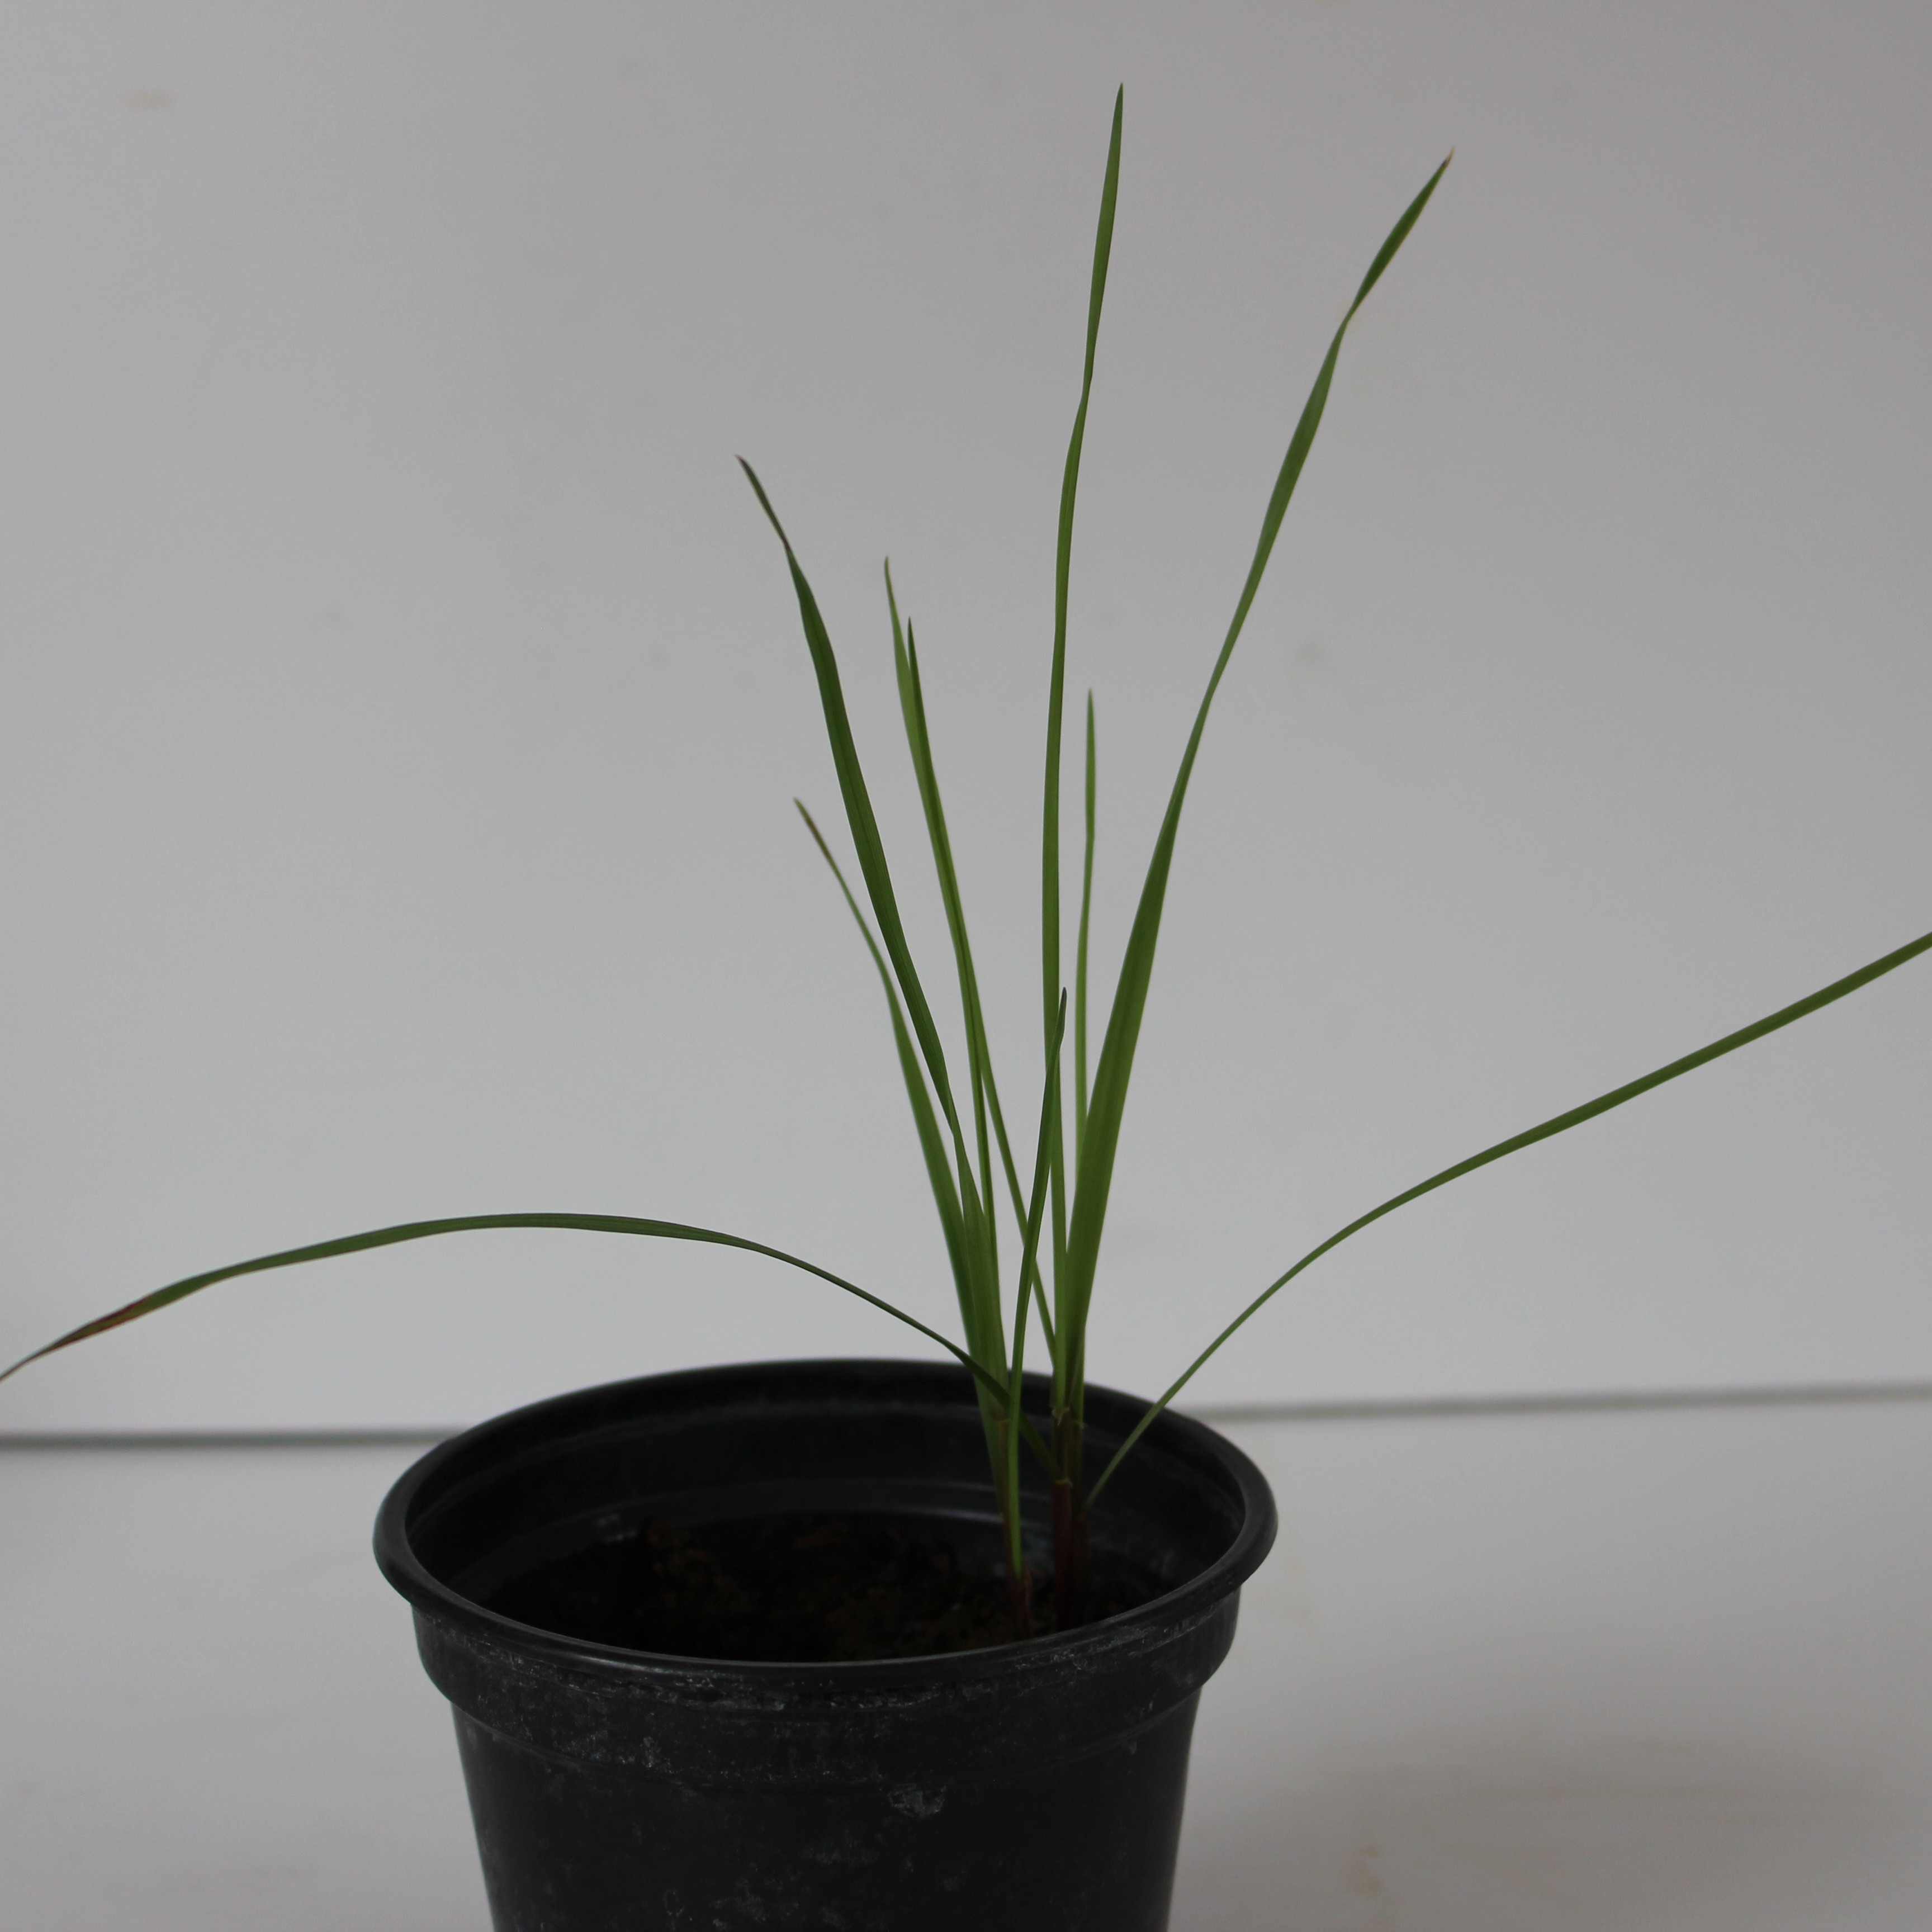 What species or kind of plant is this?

Lolium multiflorum
